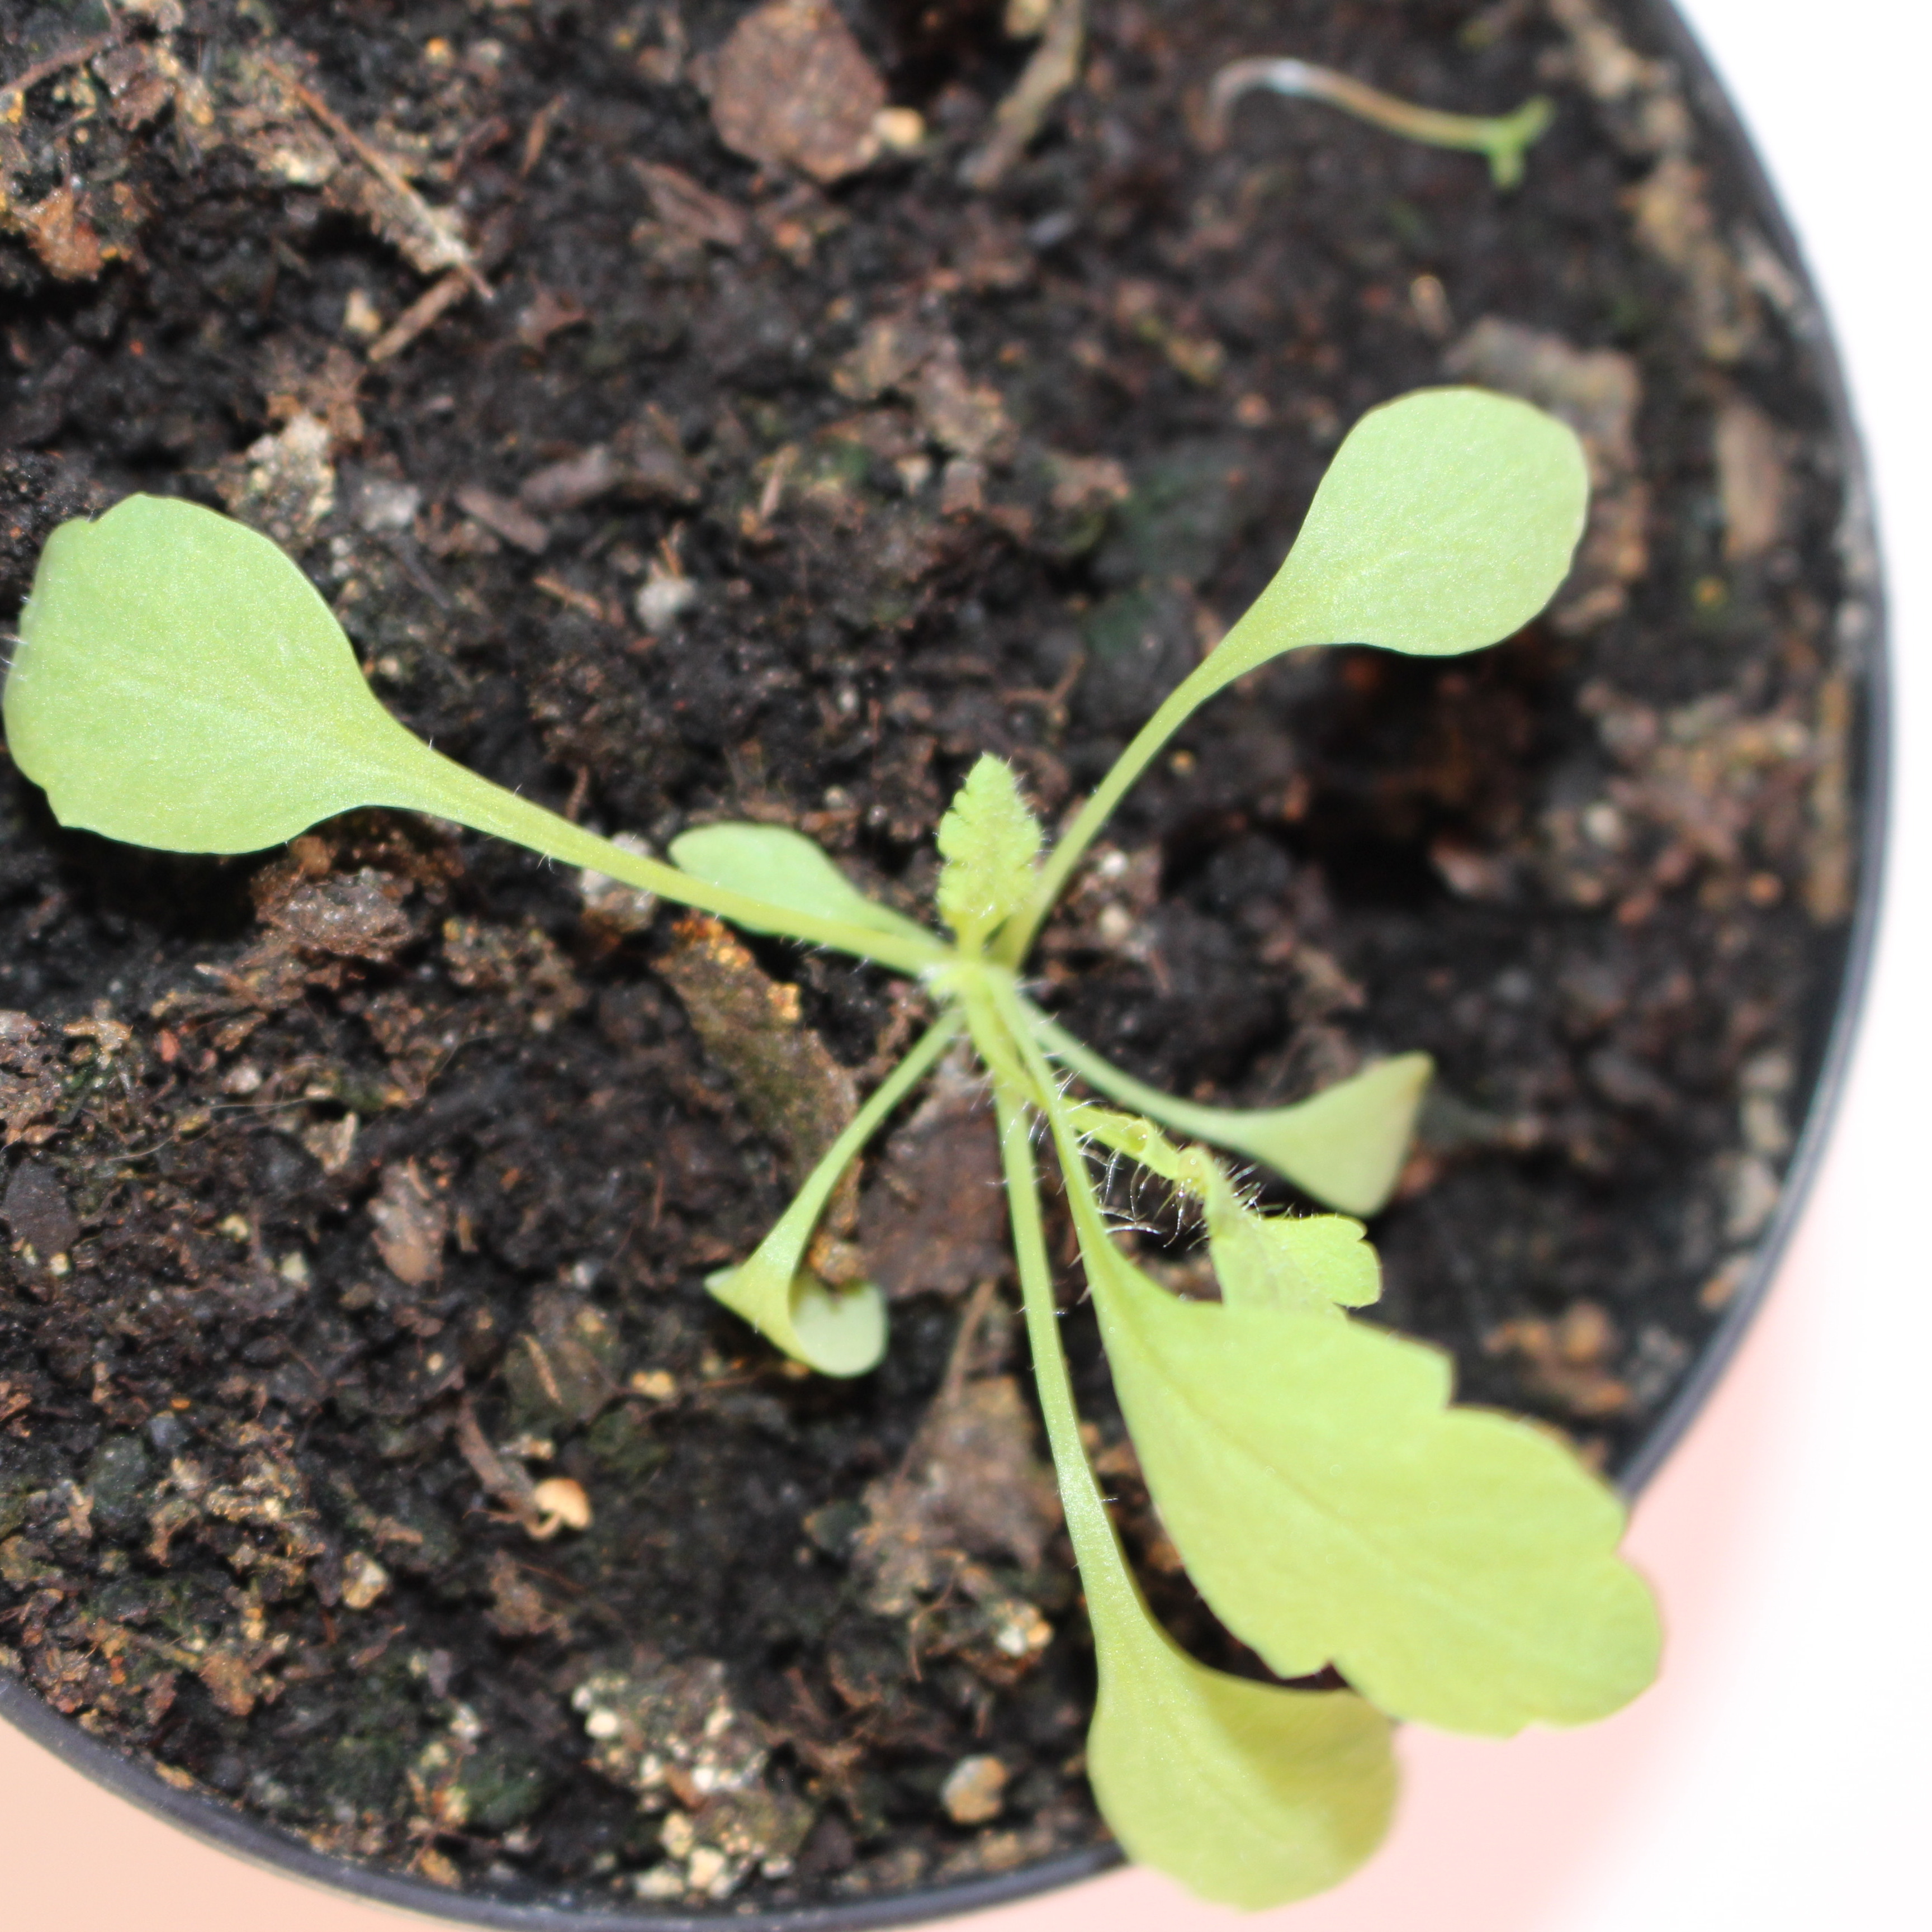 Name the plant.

Papaver rhoeas
